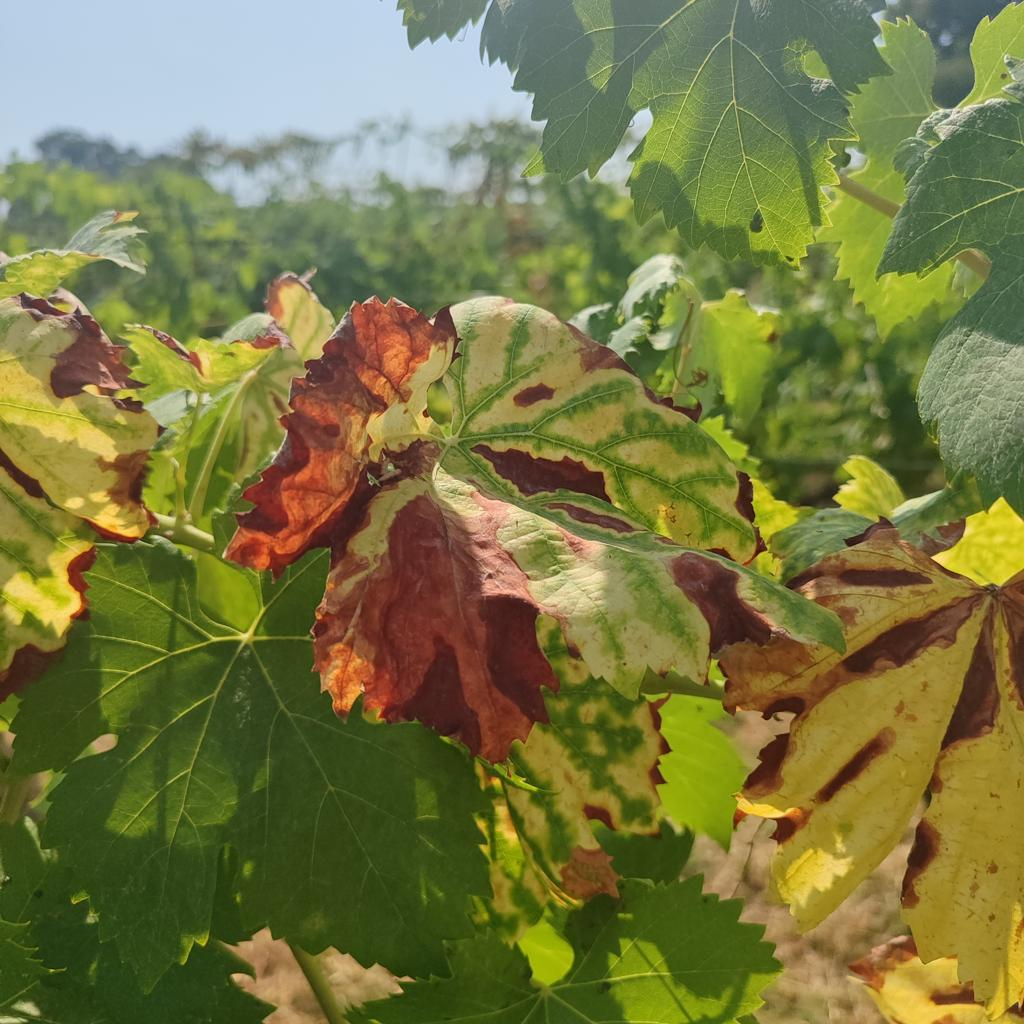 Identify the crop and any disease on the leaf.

grapevine, esca complex
